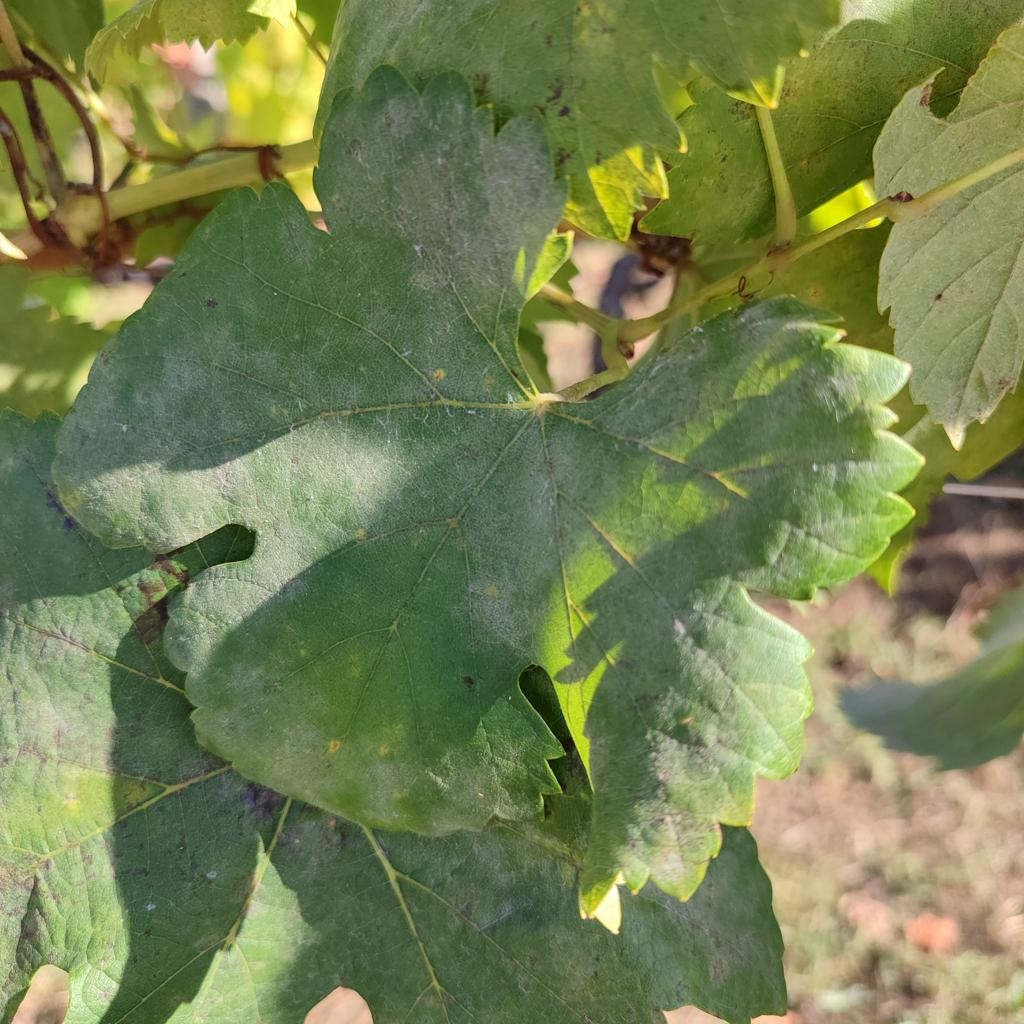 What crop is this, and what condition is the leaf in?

grapevine, powdery mildew
